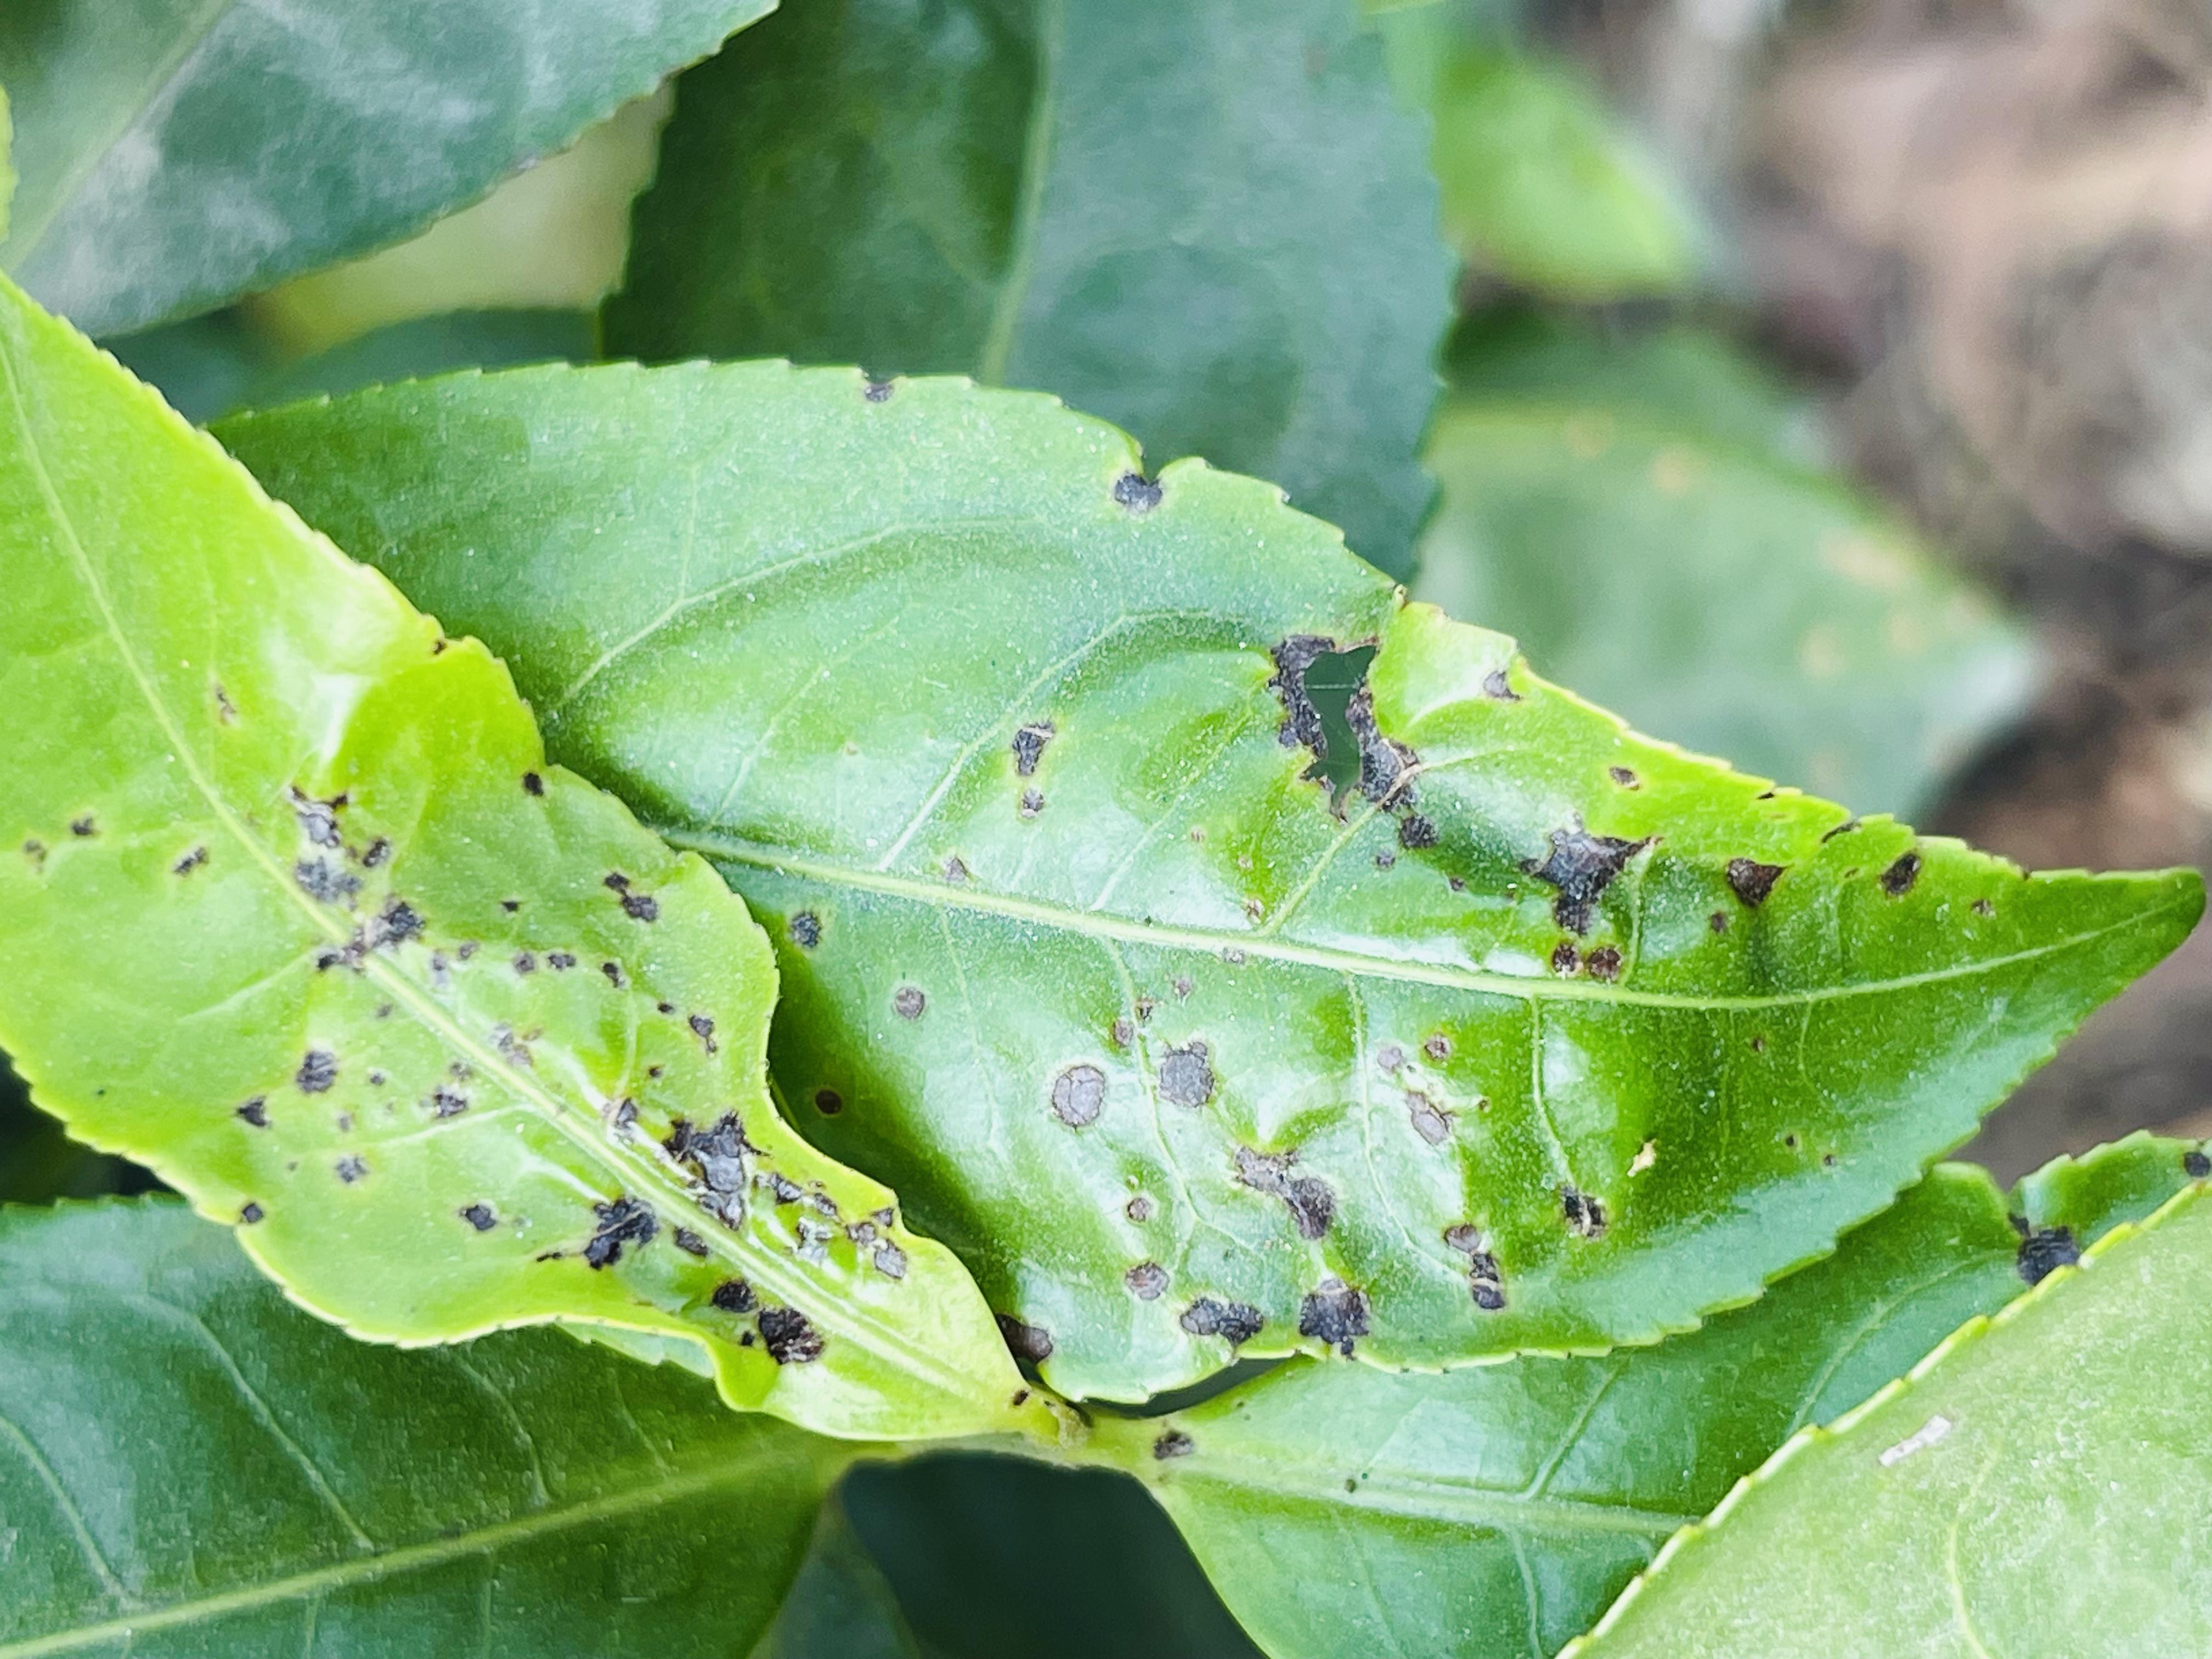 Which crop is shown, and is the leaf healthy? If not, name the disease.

tea, helopeltis
